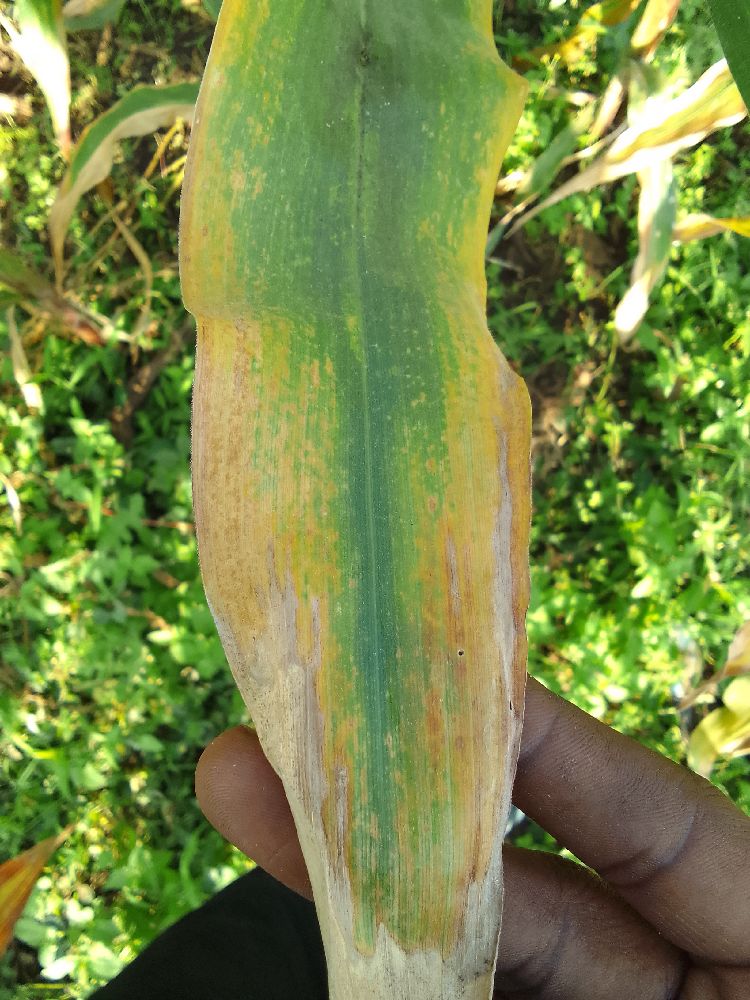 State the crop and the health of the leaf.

maize, maize lethal necrosis
